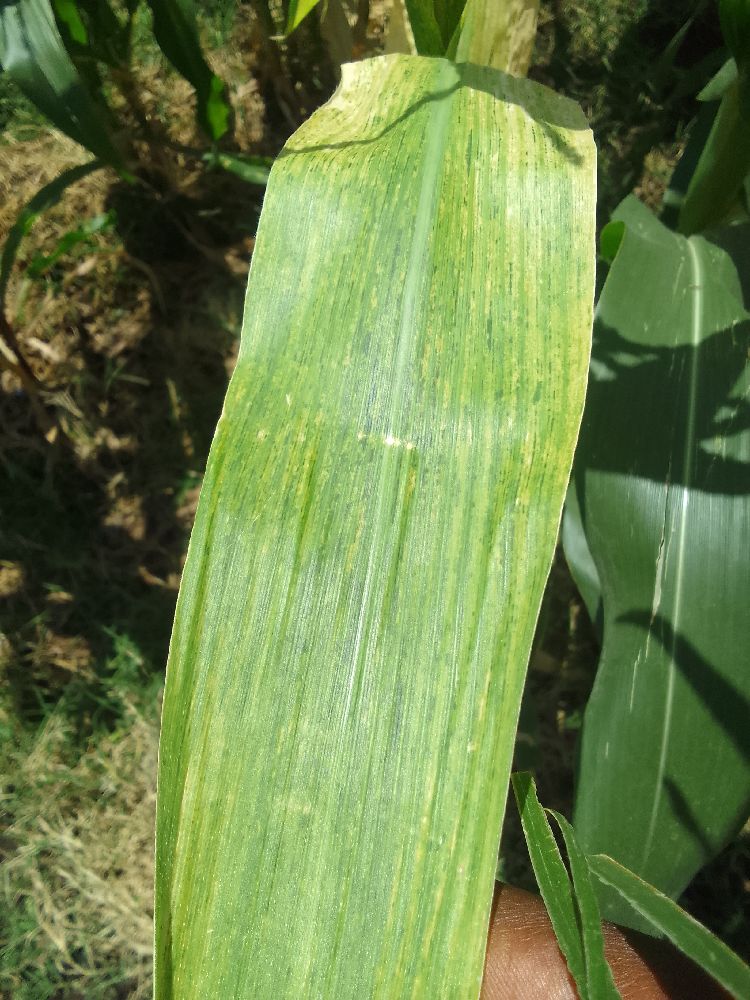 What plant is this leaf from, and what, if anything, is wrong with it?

maize, maize lethal necrosis
